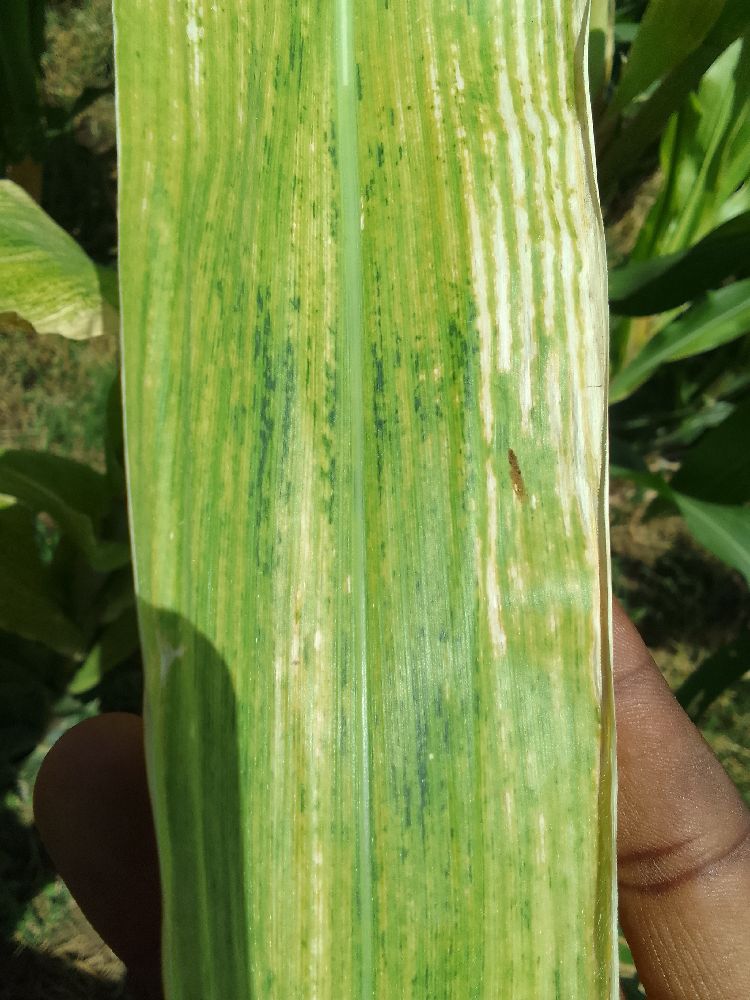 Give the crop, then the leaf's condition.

maize, maize lethal necrosis
